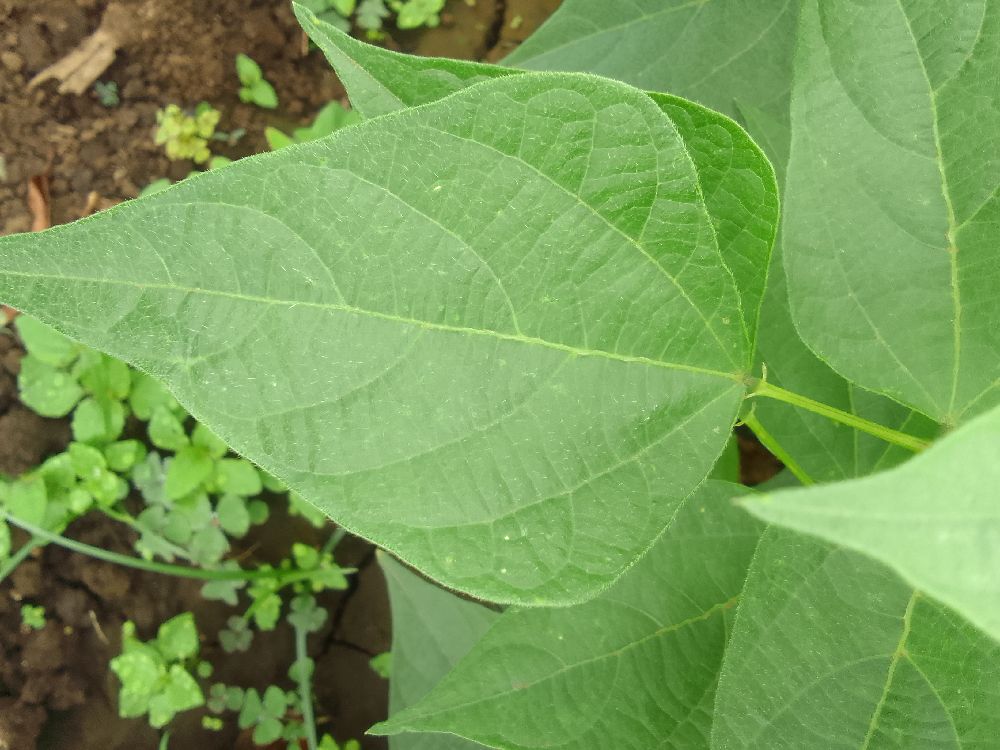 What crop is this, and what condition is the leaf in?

common bean, healthy
